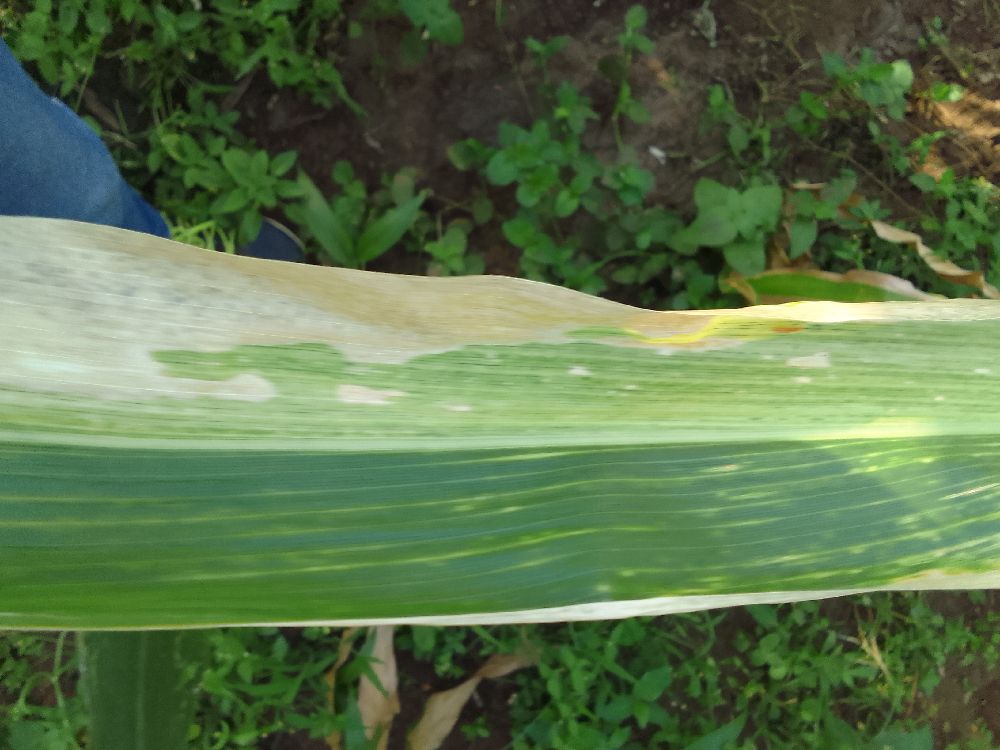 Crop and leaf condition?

maize, maize lethal necrosis
